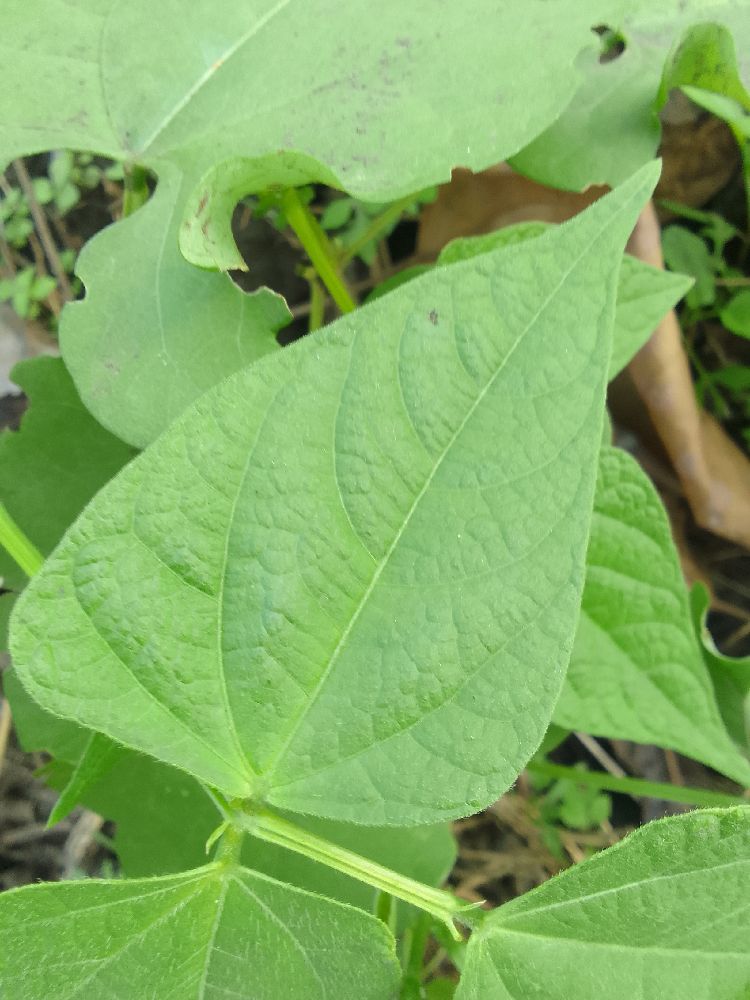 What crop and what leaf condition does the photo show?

common bean, healthy
